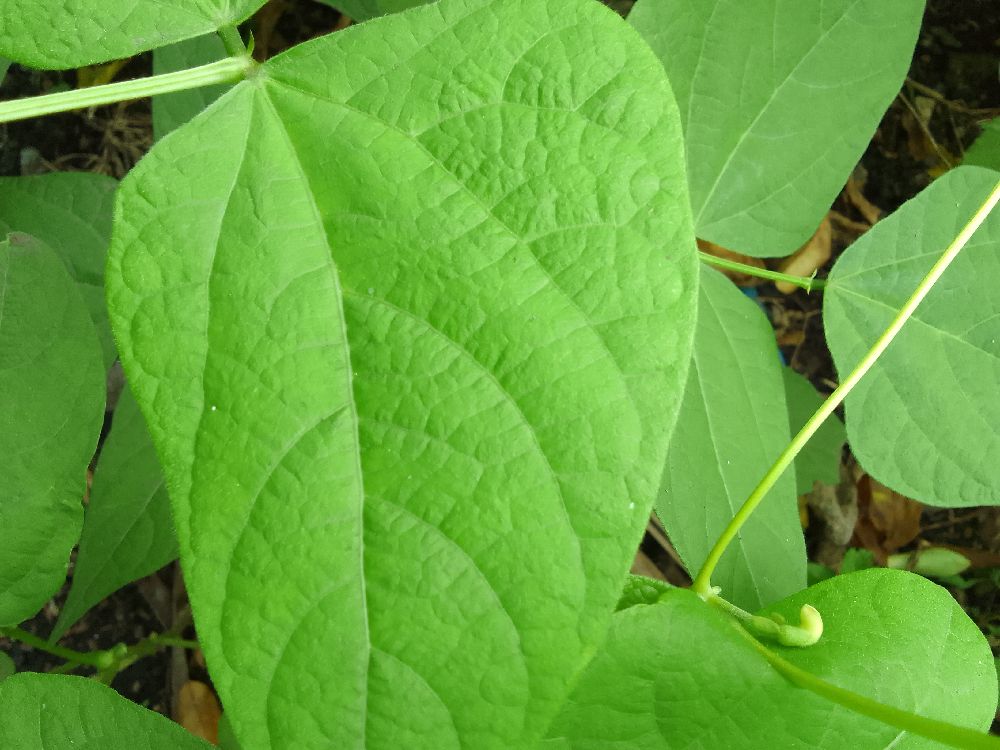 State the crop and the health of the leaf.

common bean, healthy
